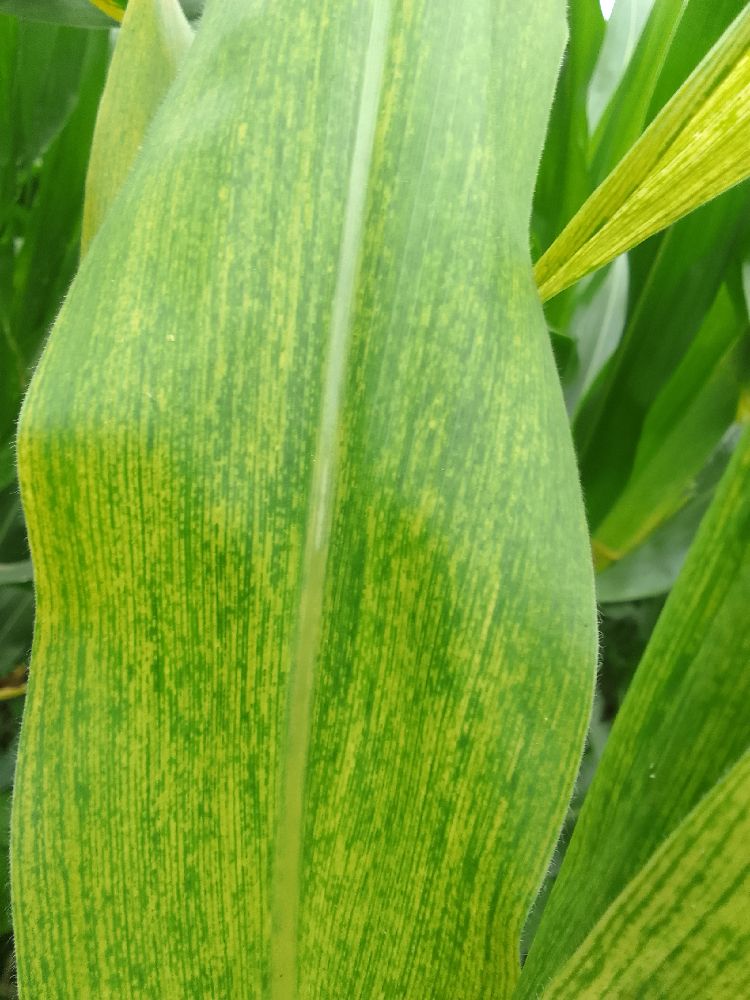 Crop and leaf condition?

maize, maize lethal necrosis
